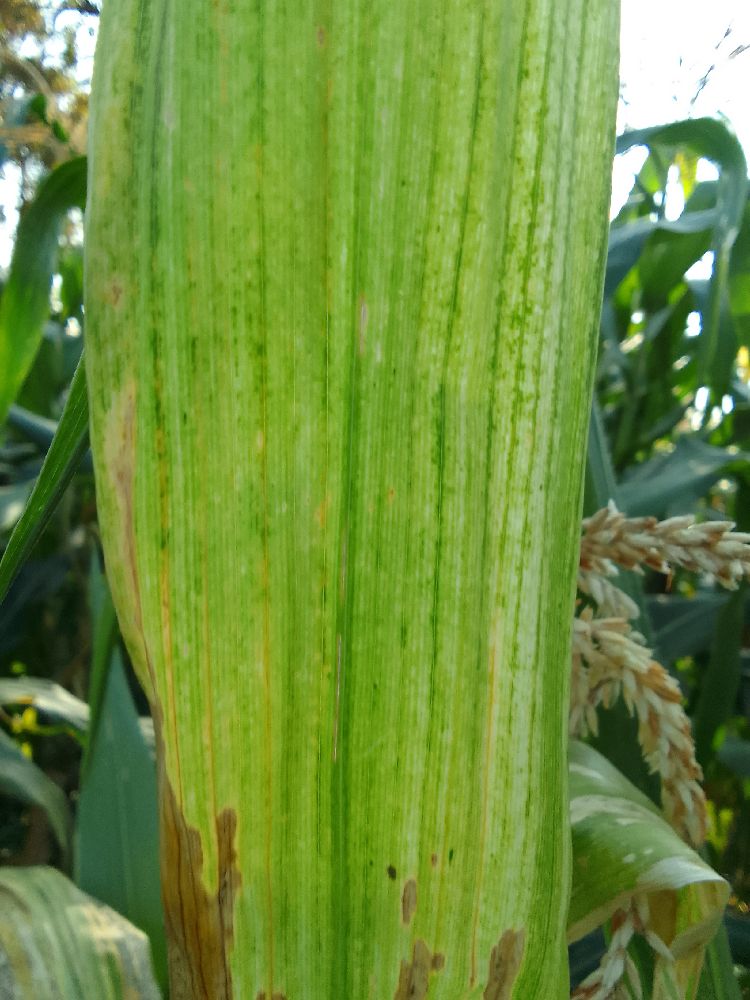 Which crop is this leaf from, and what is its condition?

maize, maize lethal necrosis
